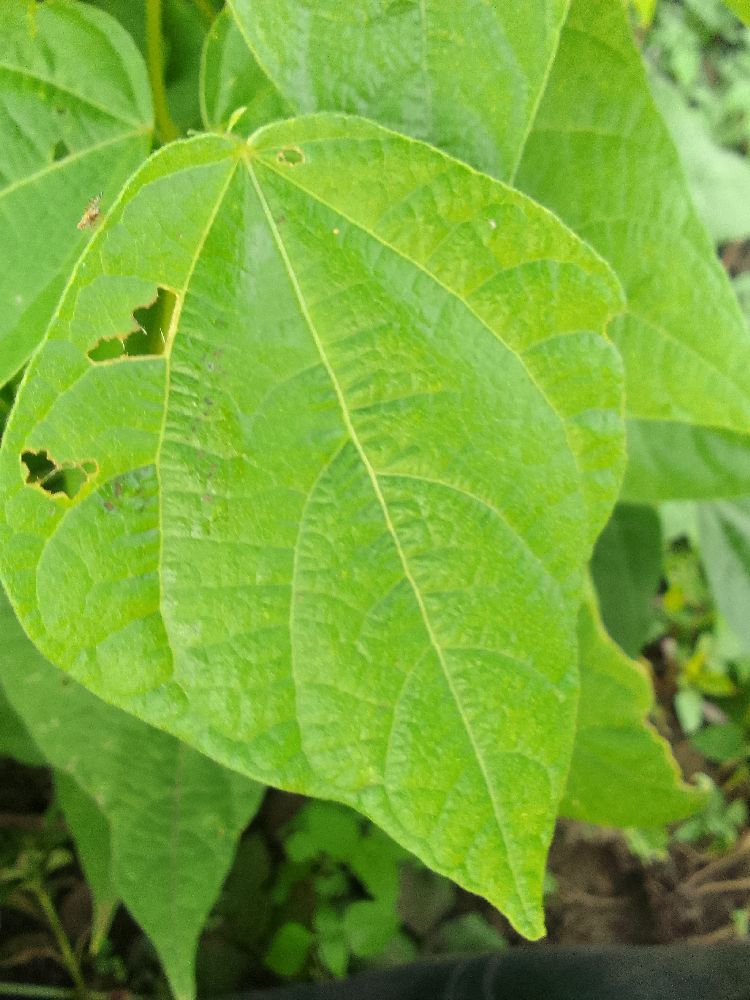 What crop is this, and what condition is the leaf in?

common bean, healthy
